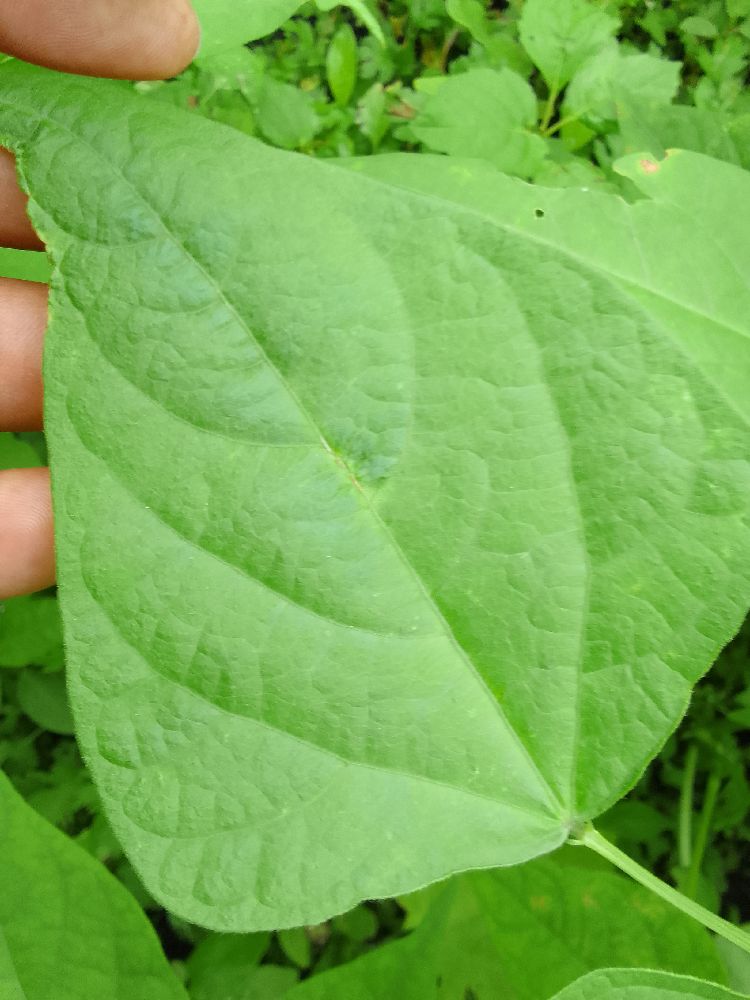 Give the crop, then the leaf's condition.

common bean, healthy
